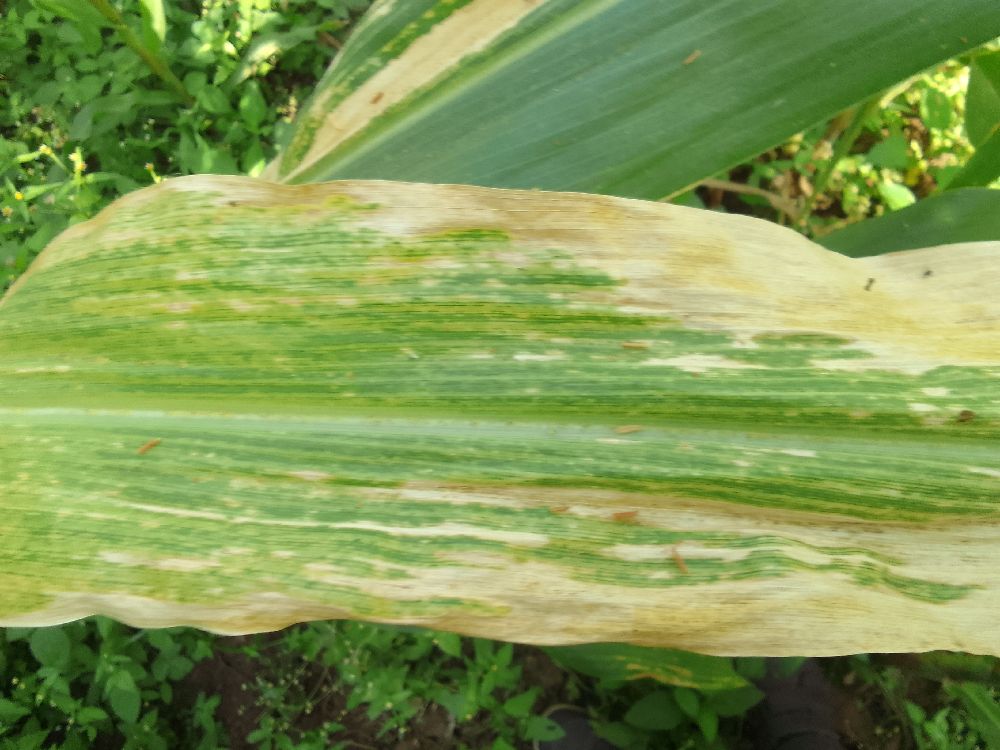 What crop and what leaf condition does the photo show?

maize, maize lethal necrosis
